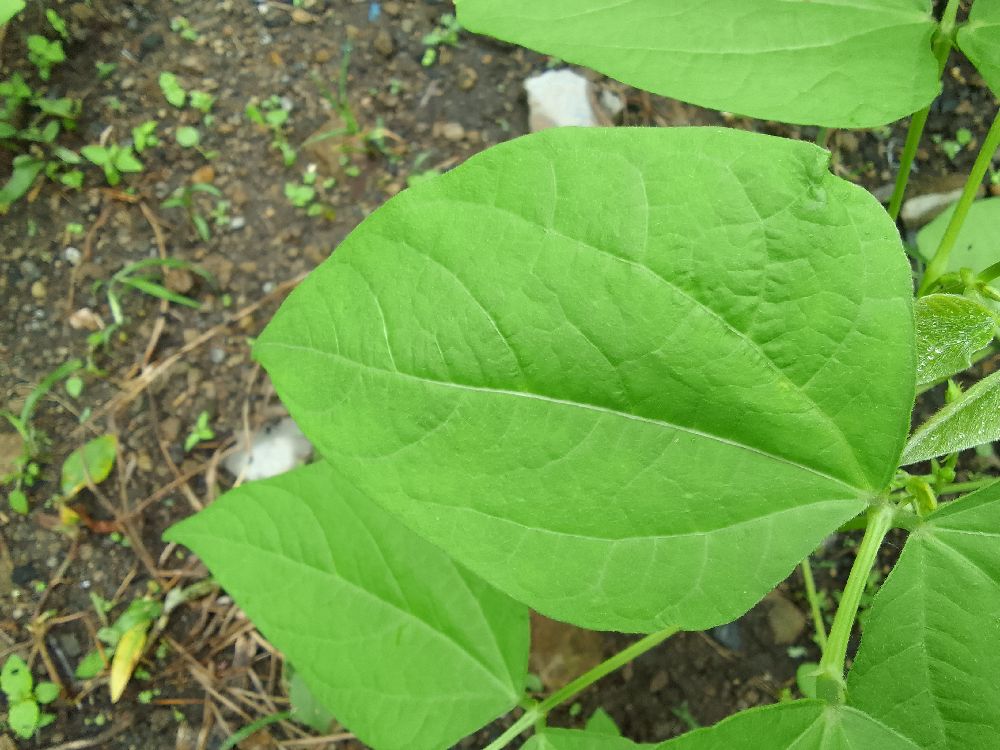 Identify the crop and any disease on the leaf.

common bean, healthy
